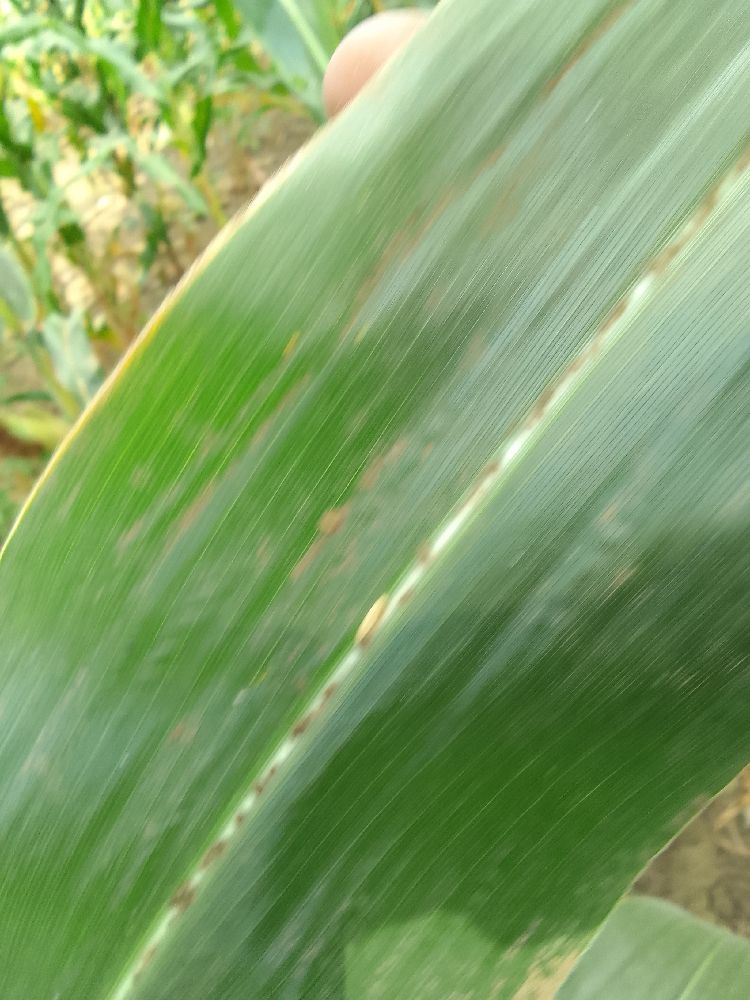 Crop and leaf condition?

maize, healthy
